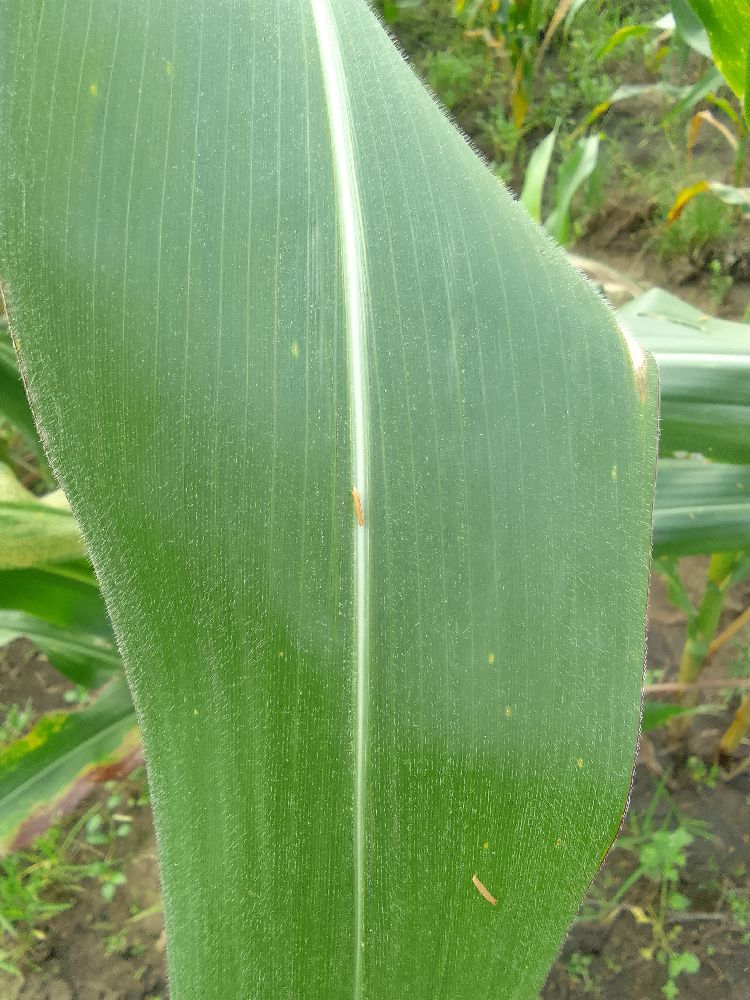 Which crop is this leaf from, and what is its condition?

maize, healthy
